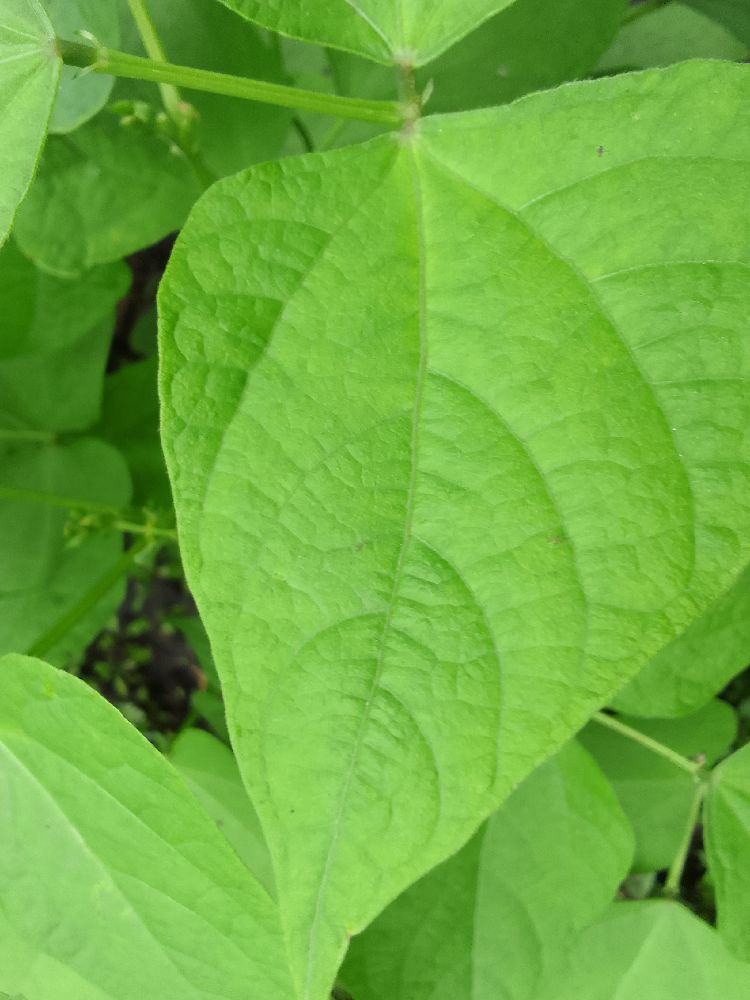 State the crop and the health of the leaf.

common bean, healthy
